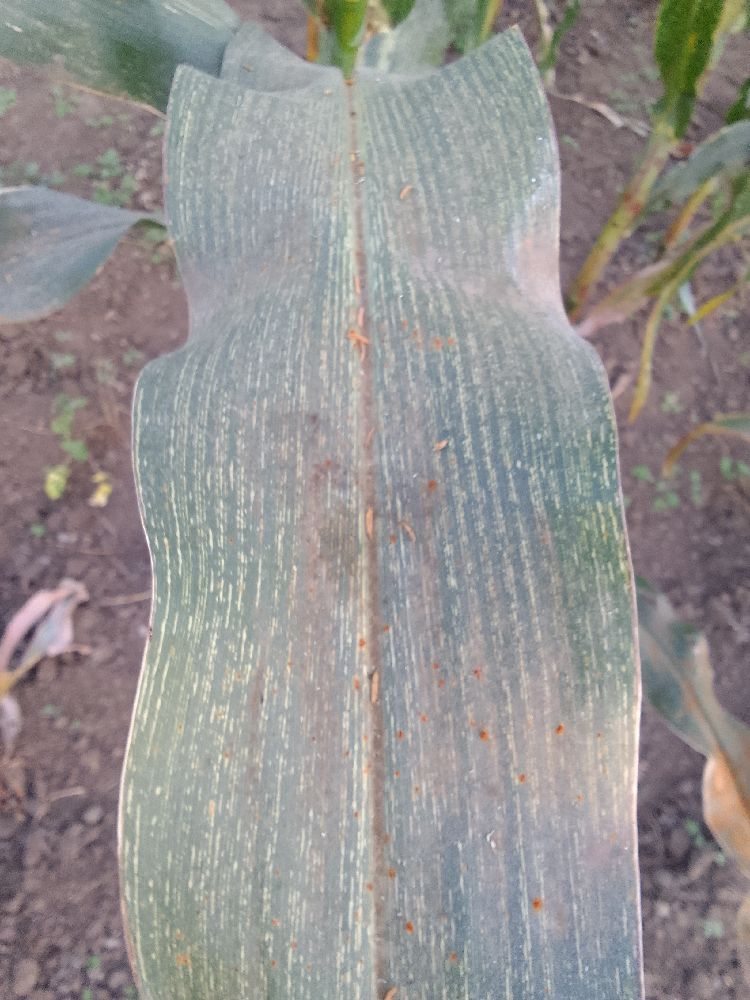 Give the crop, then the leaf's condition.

maize, maize streak virus
